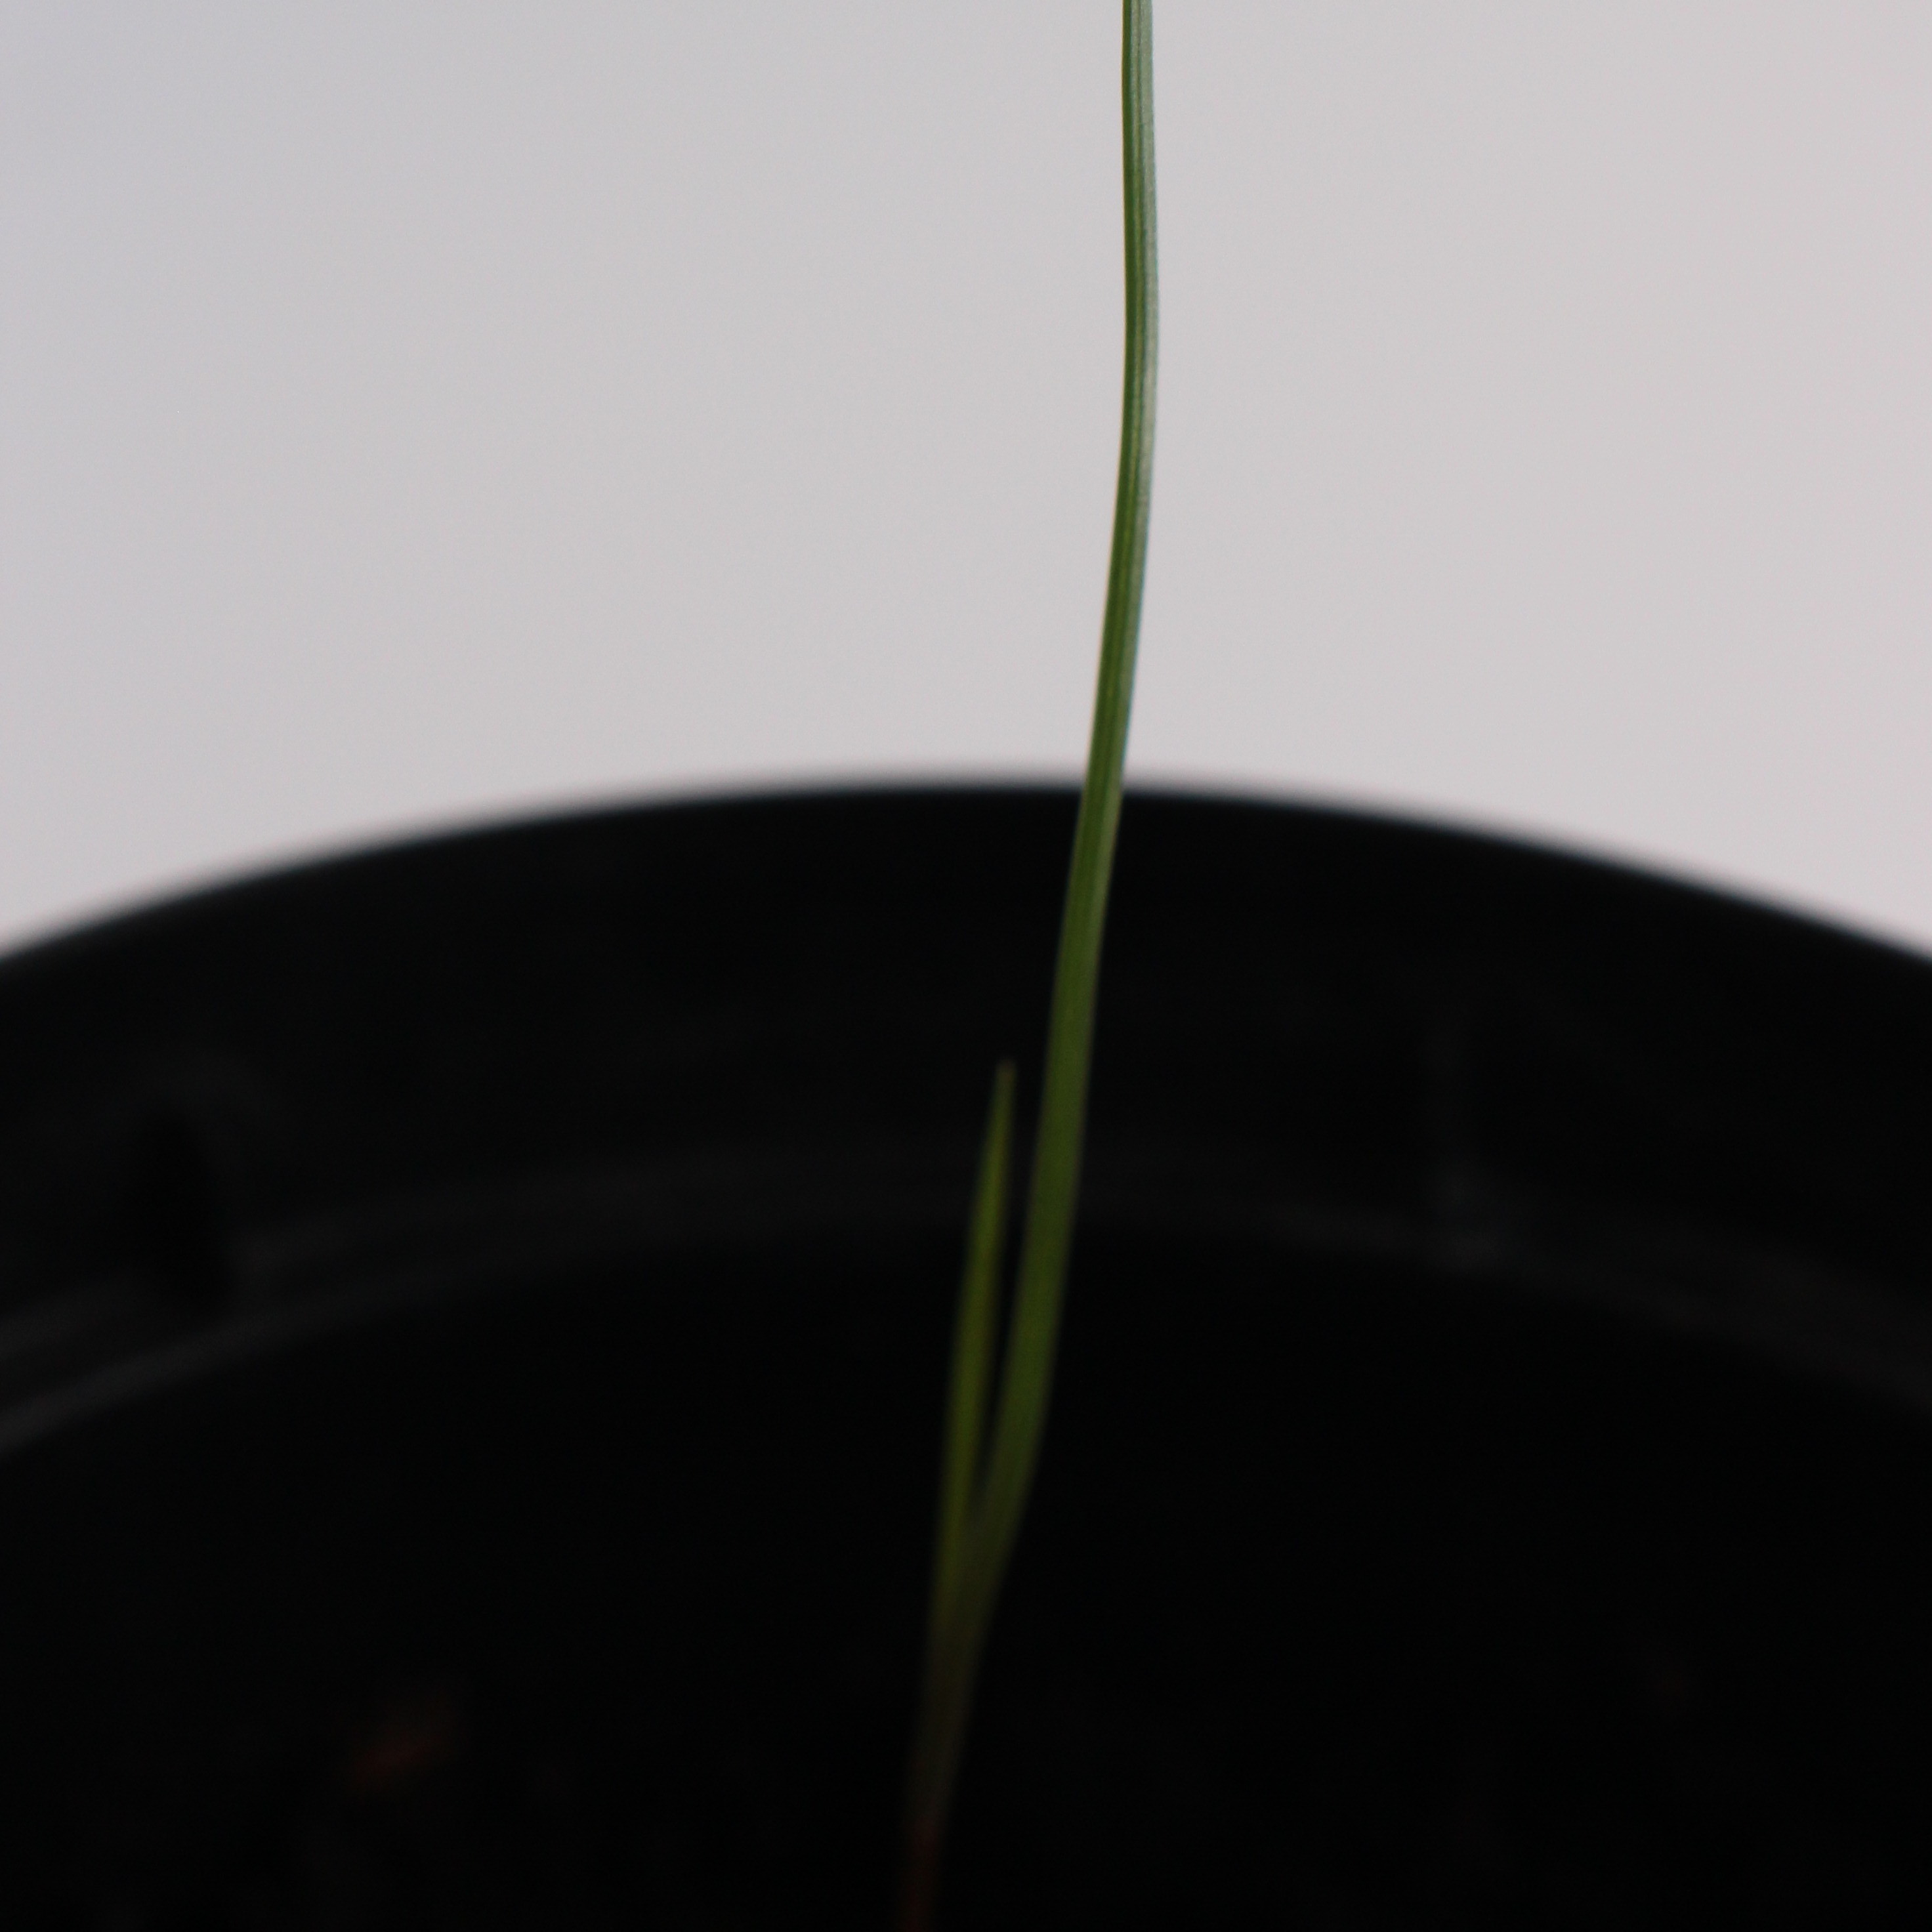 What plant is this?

Lolium multiflorum
